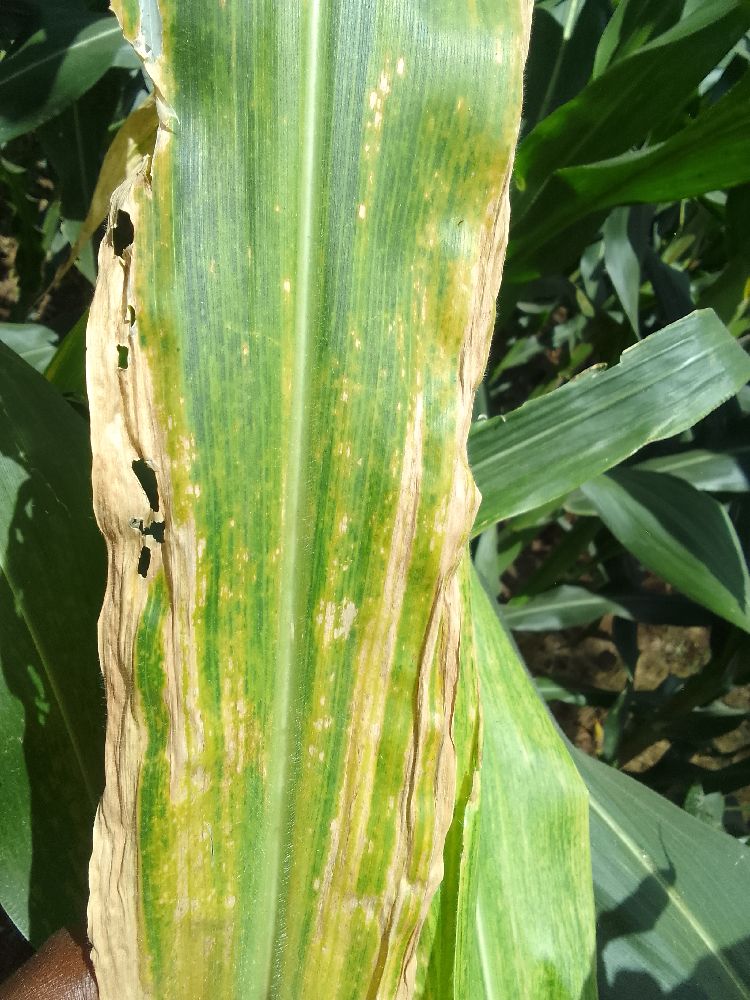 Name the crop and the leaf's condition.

maize, maize lethal necrosis
